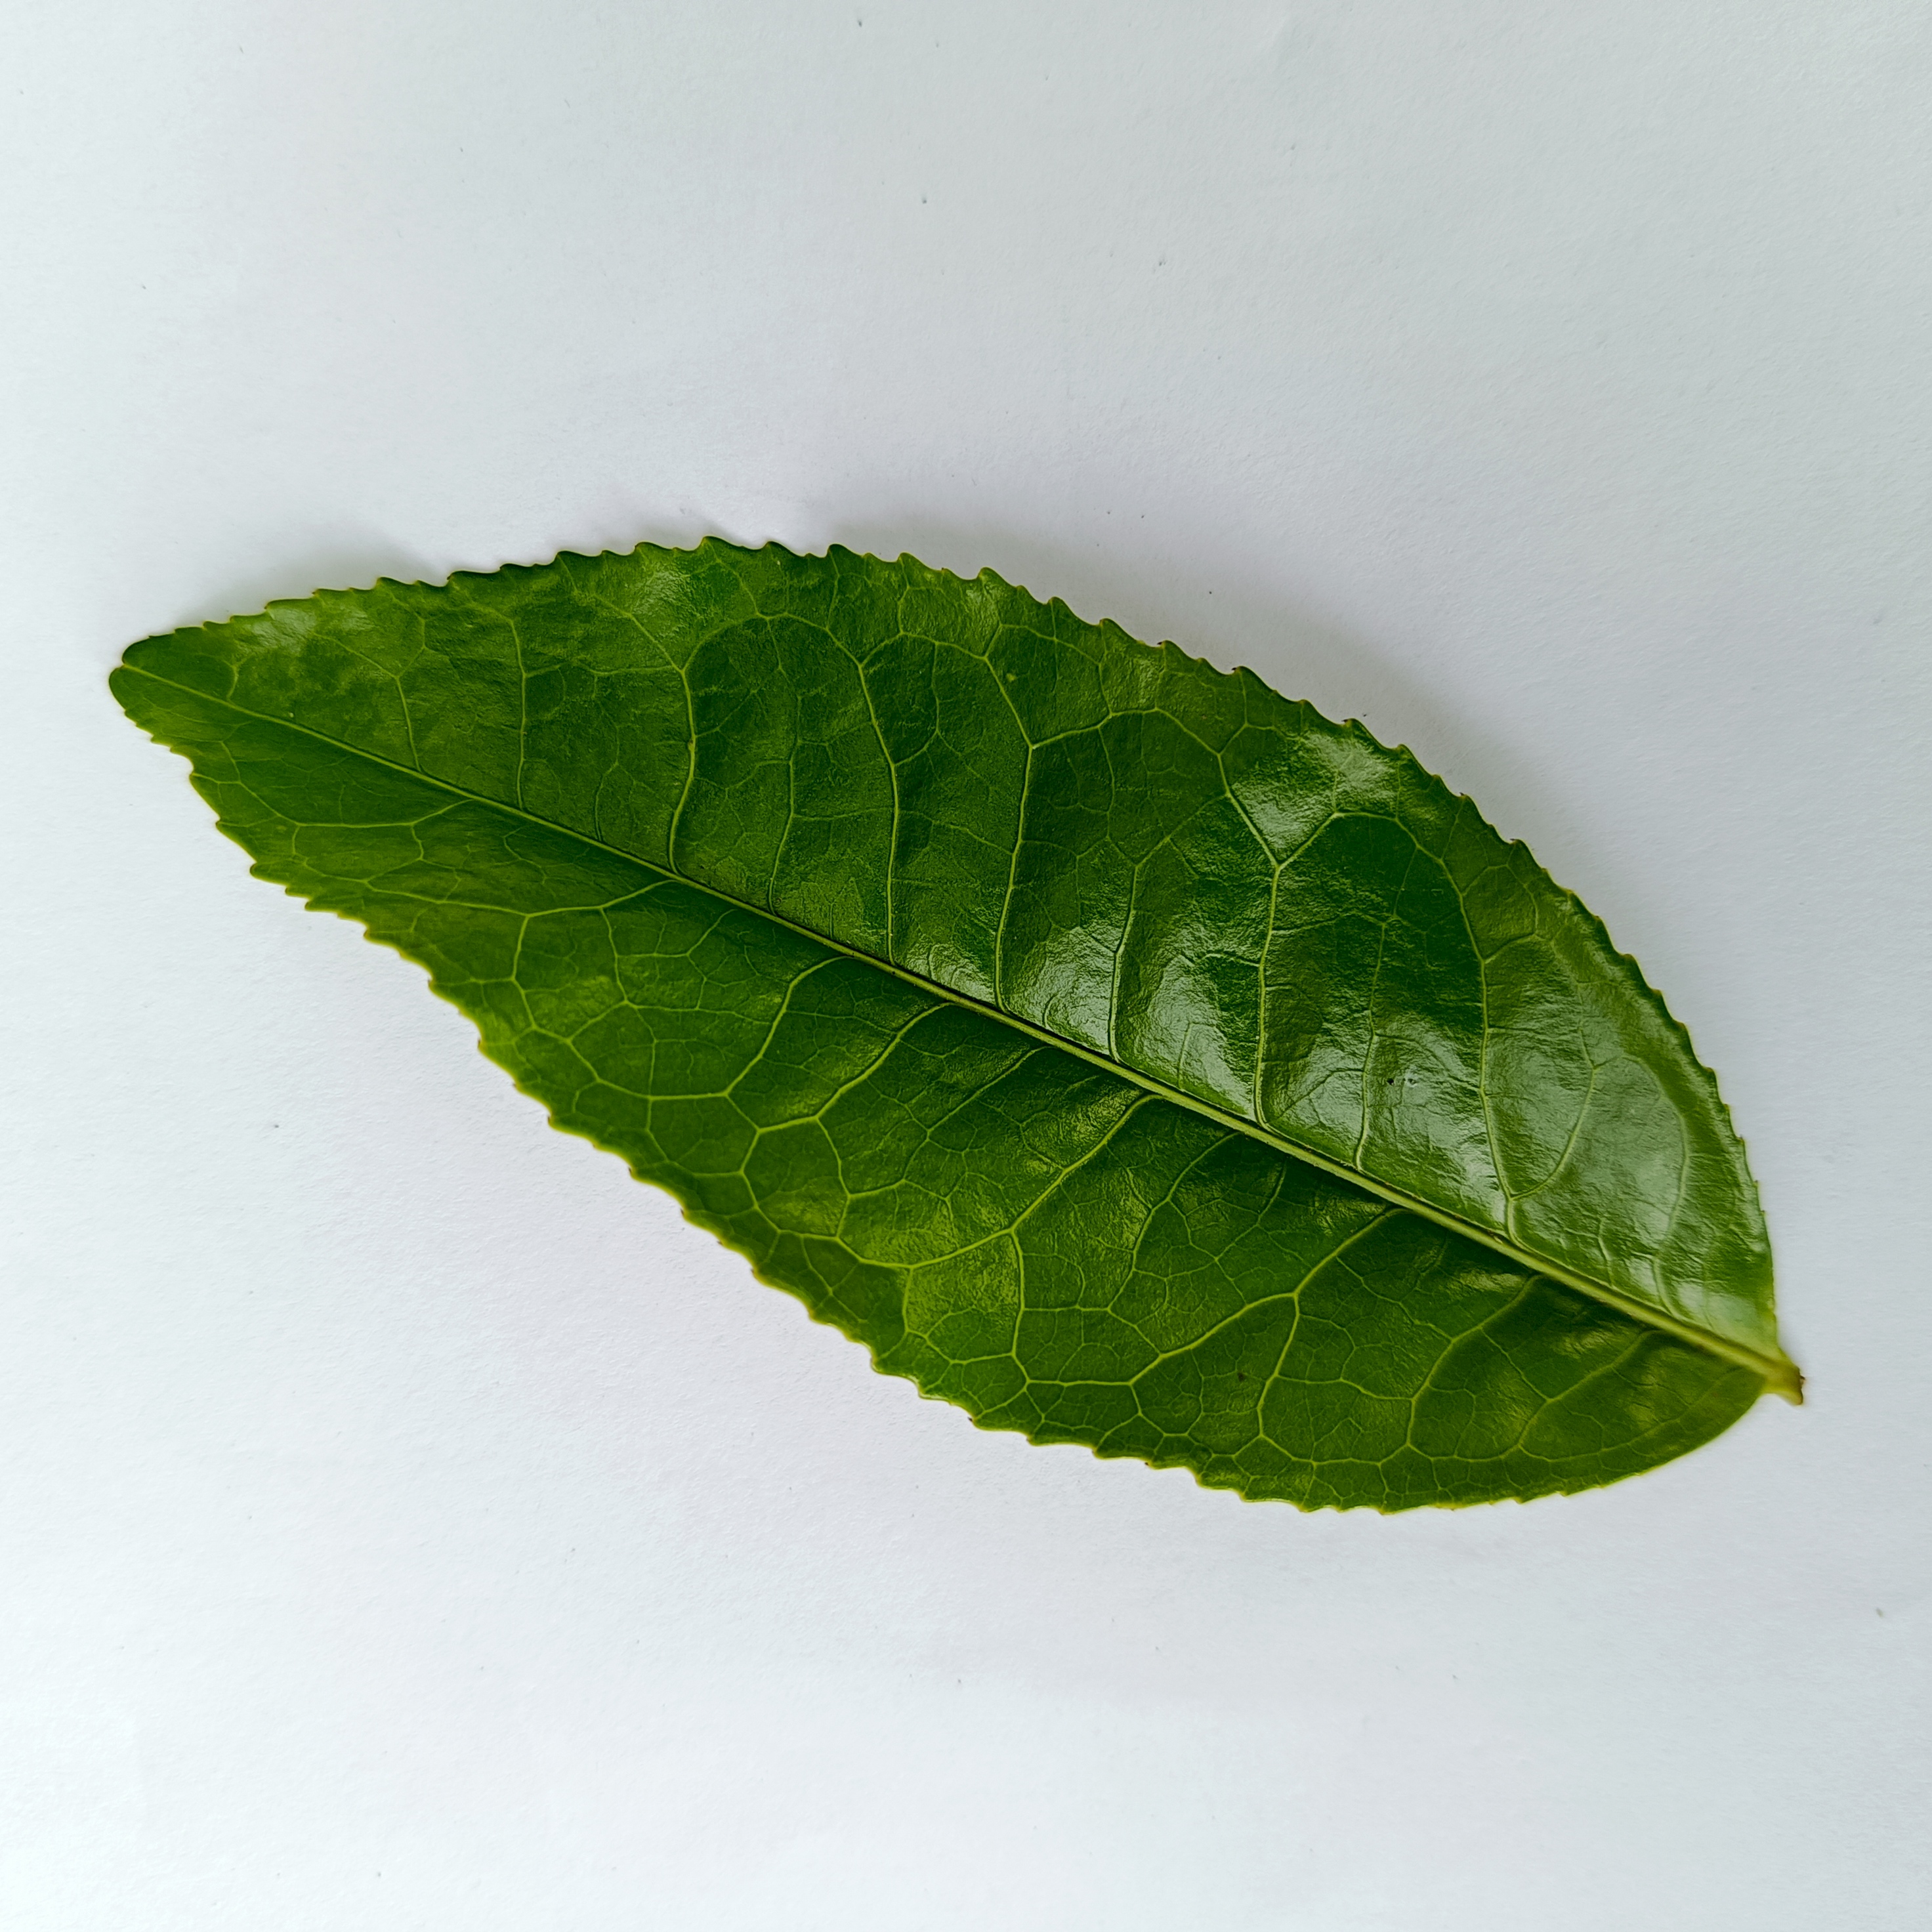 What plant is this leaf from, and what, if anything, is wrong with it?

tea, healthy
